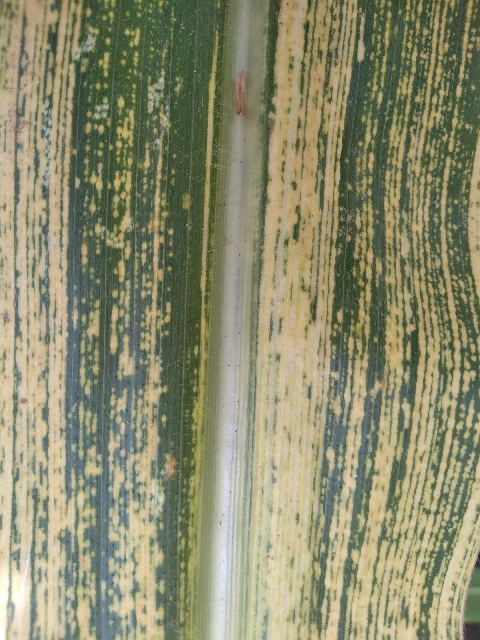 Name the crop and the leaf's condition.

maize, maize streak virus
